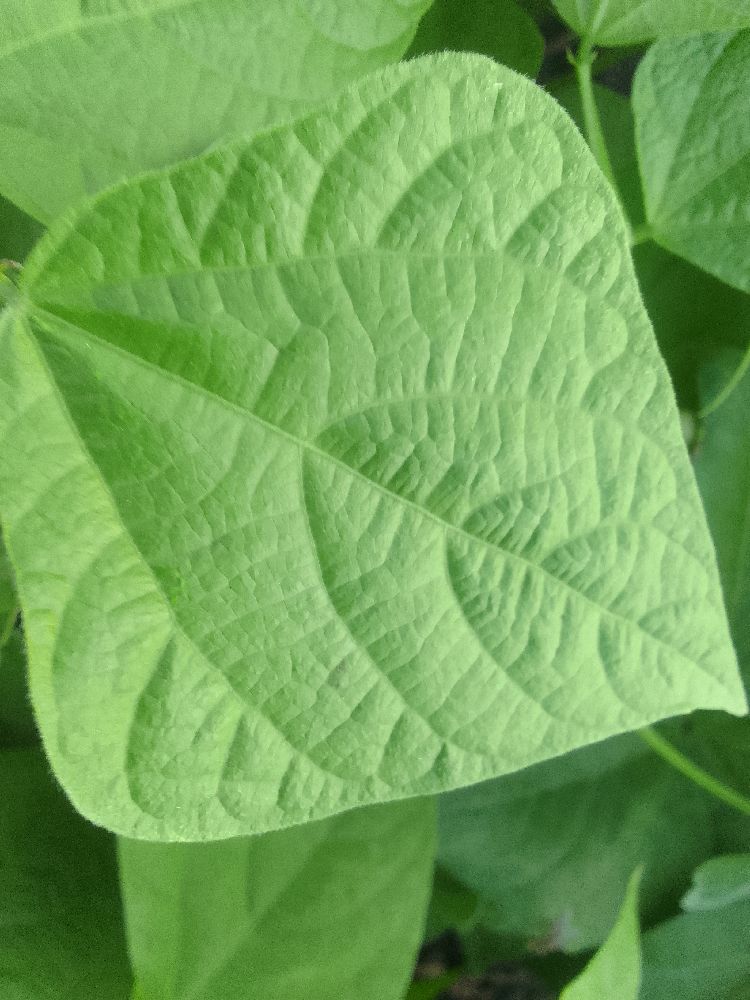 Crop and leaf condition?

common bean, healthy
